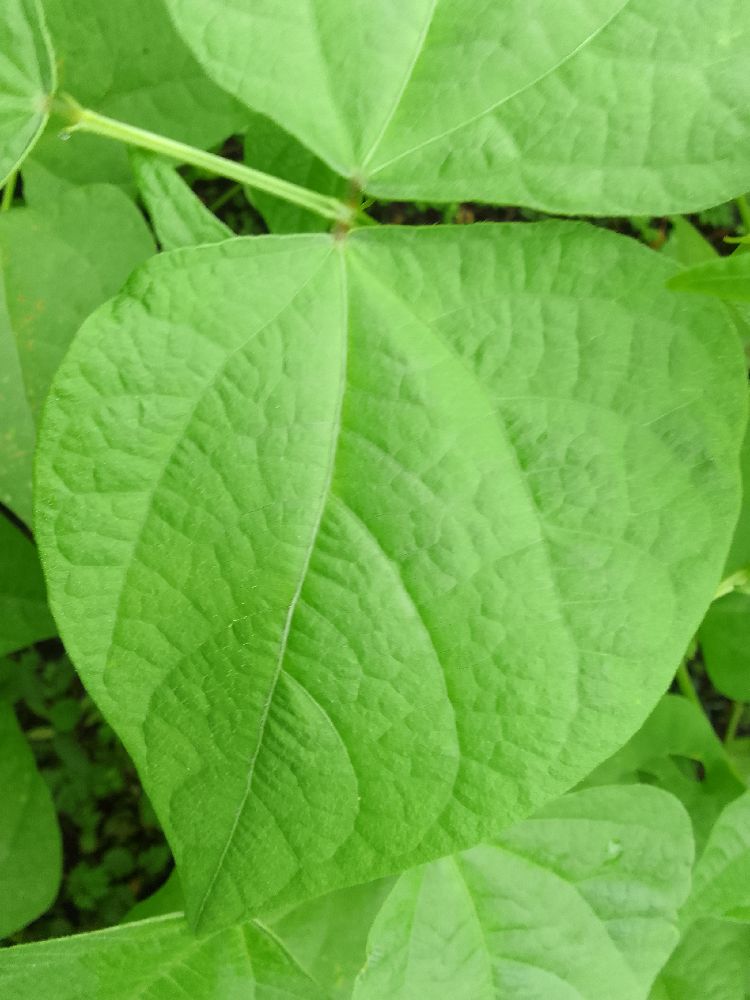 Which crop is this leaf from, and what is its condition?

common bean, healthy
